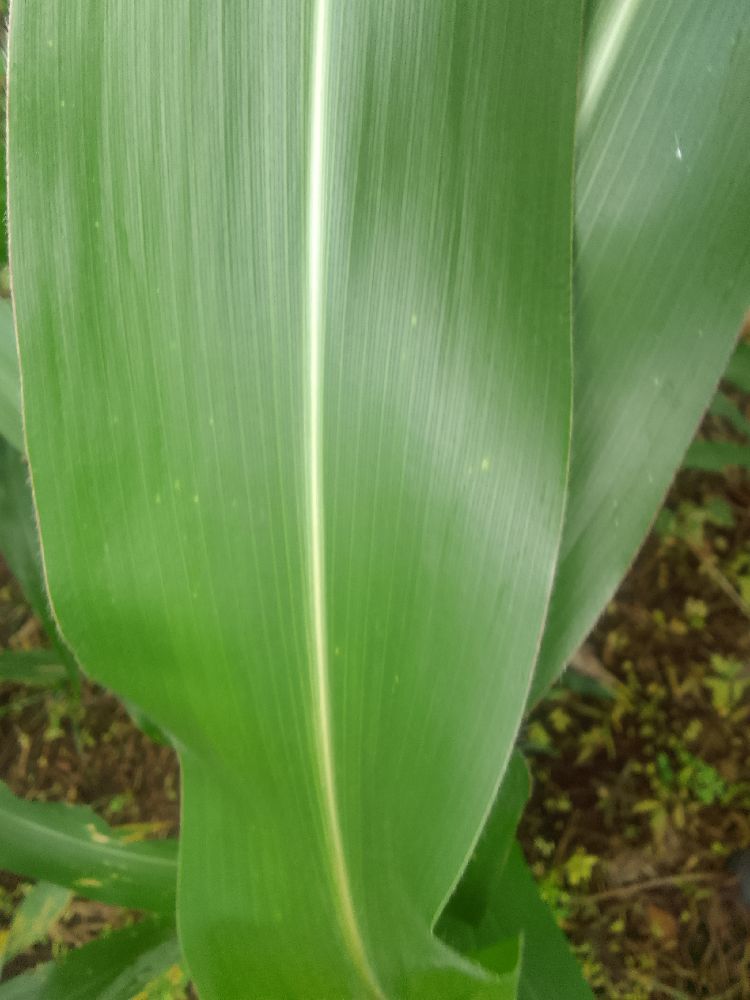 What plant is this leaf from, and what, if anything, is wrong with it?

maize, healthy
